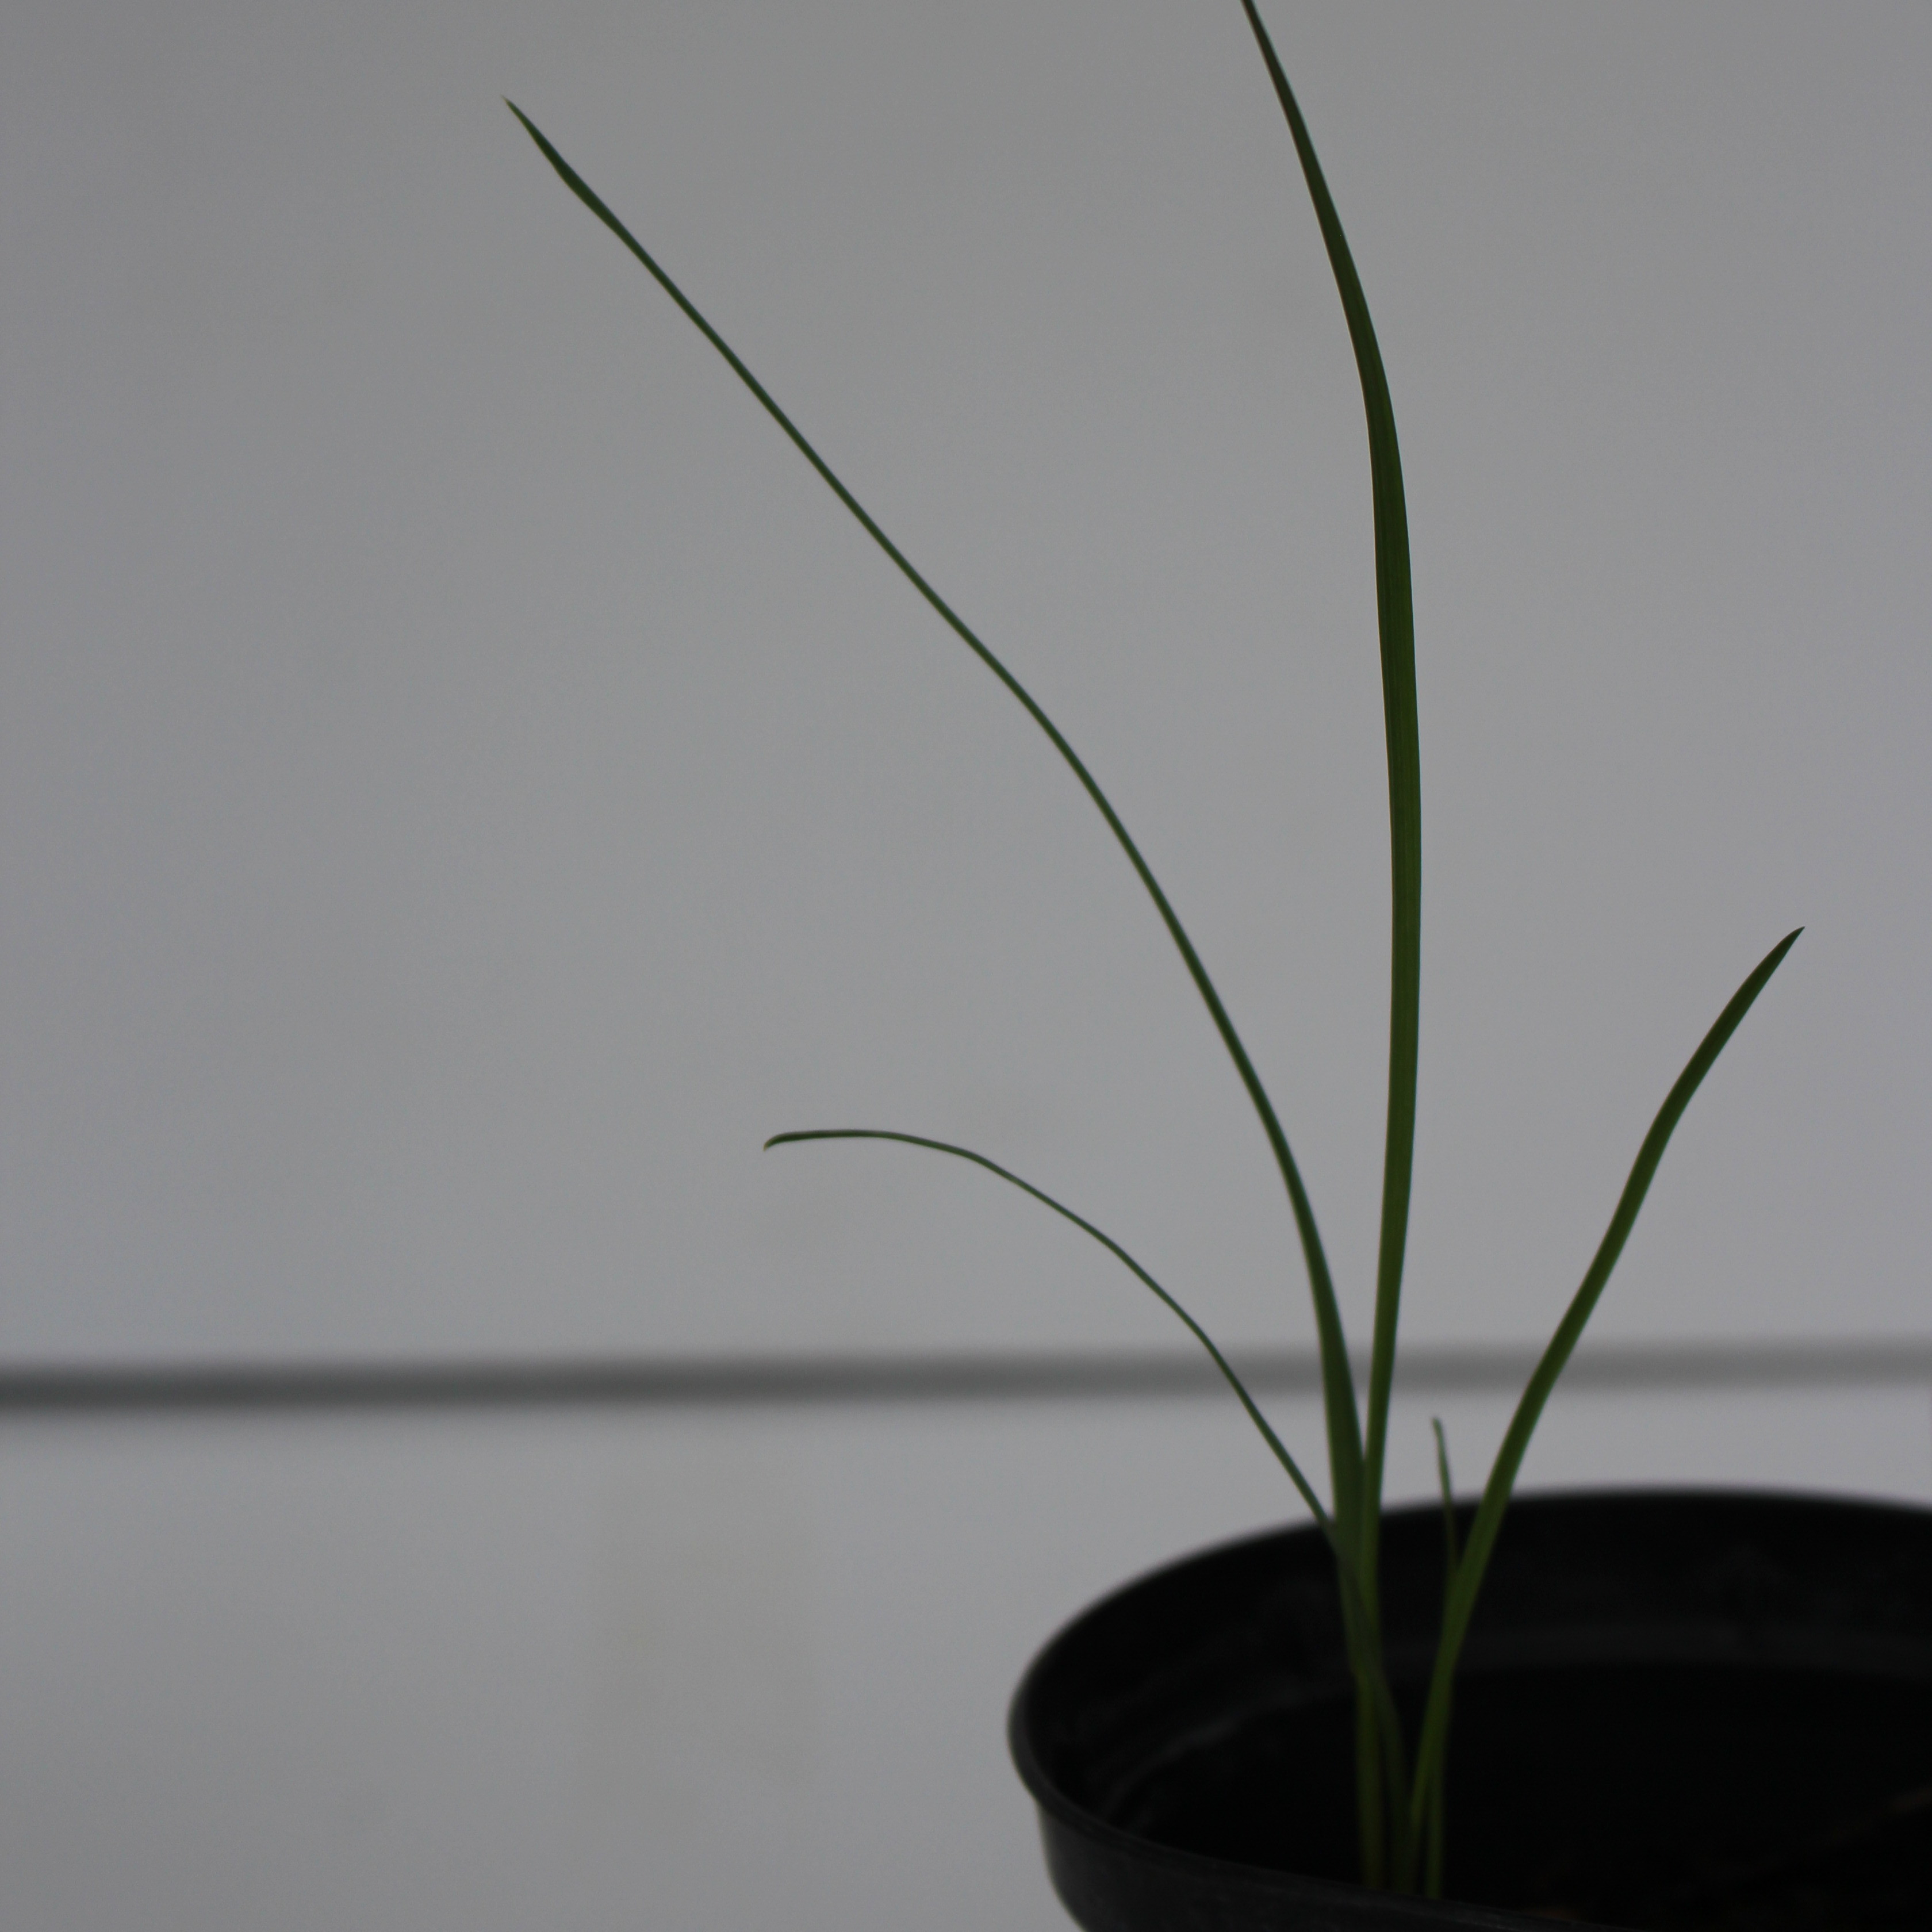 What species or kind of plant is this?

Lolium multiflorum
